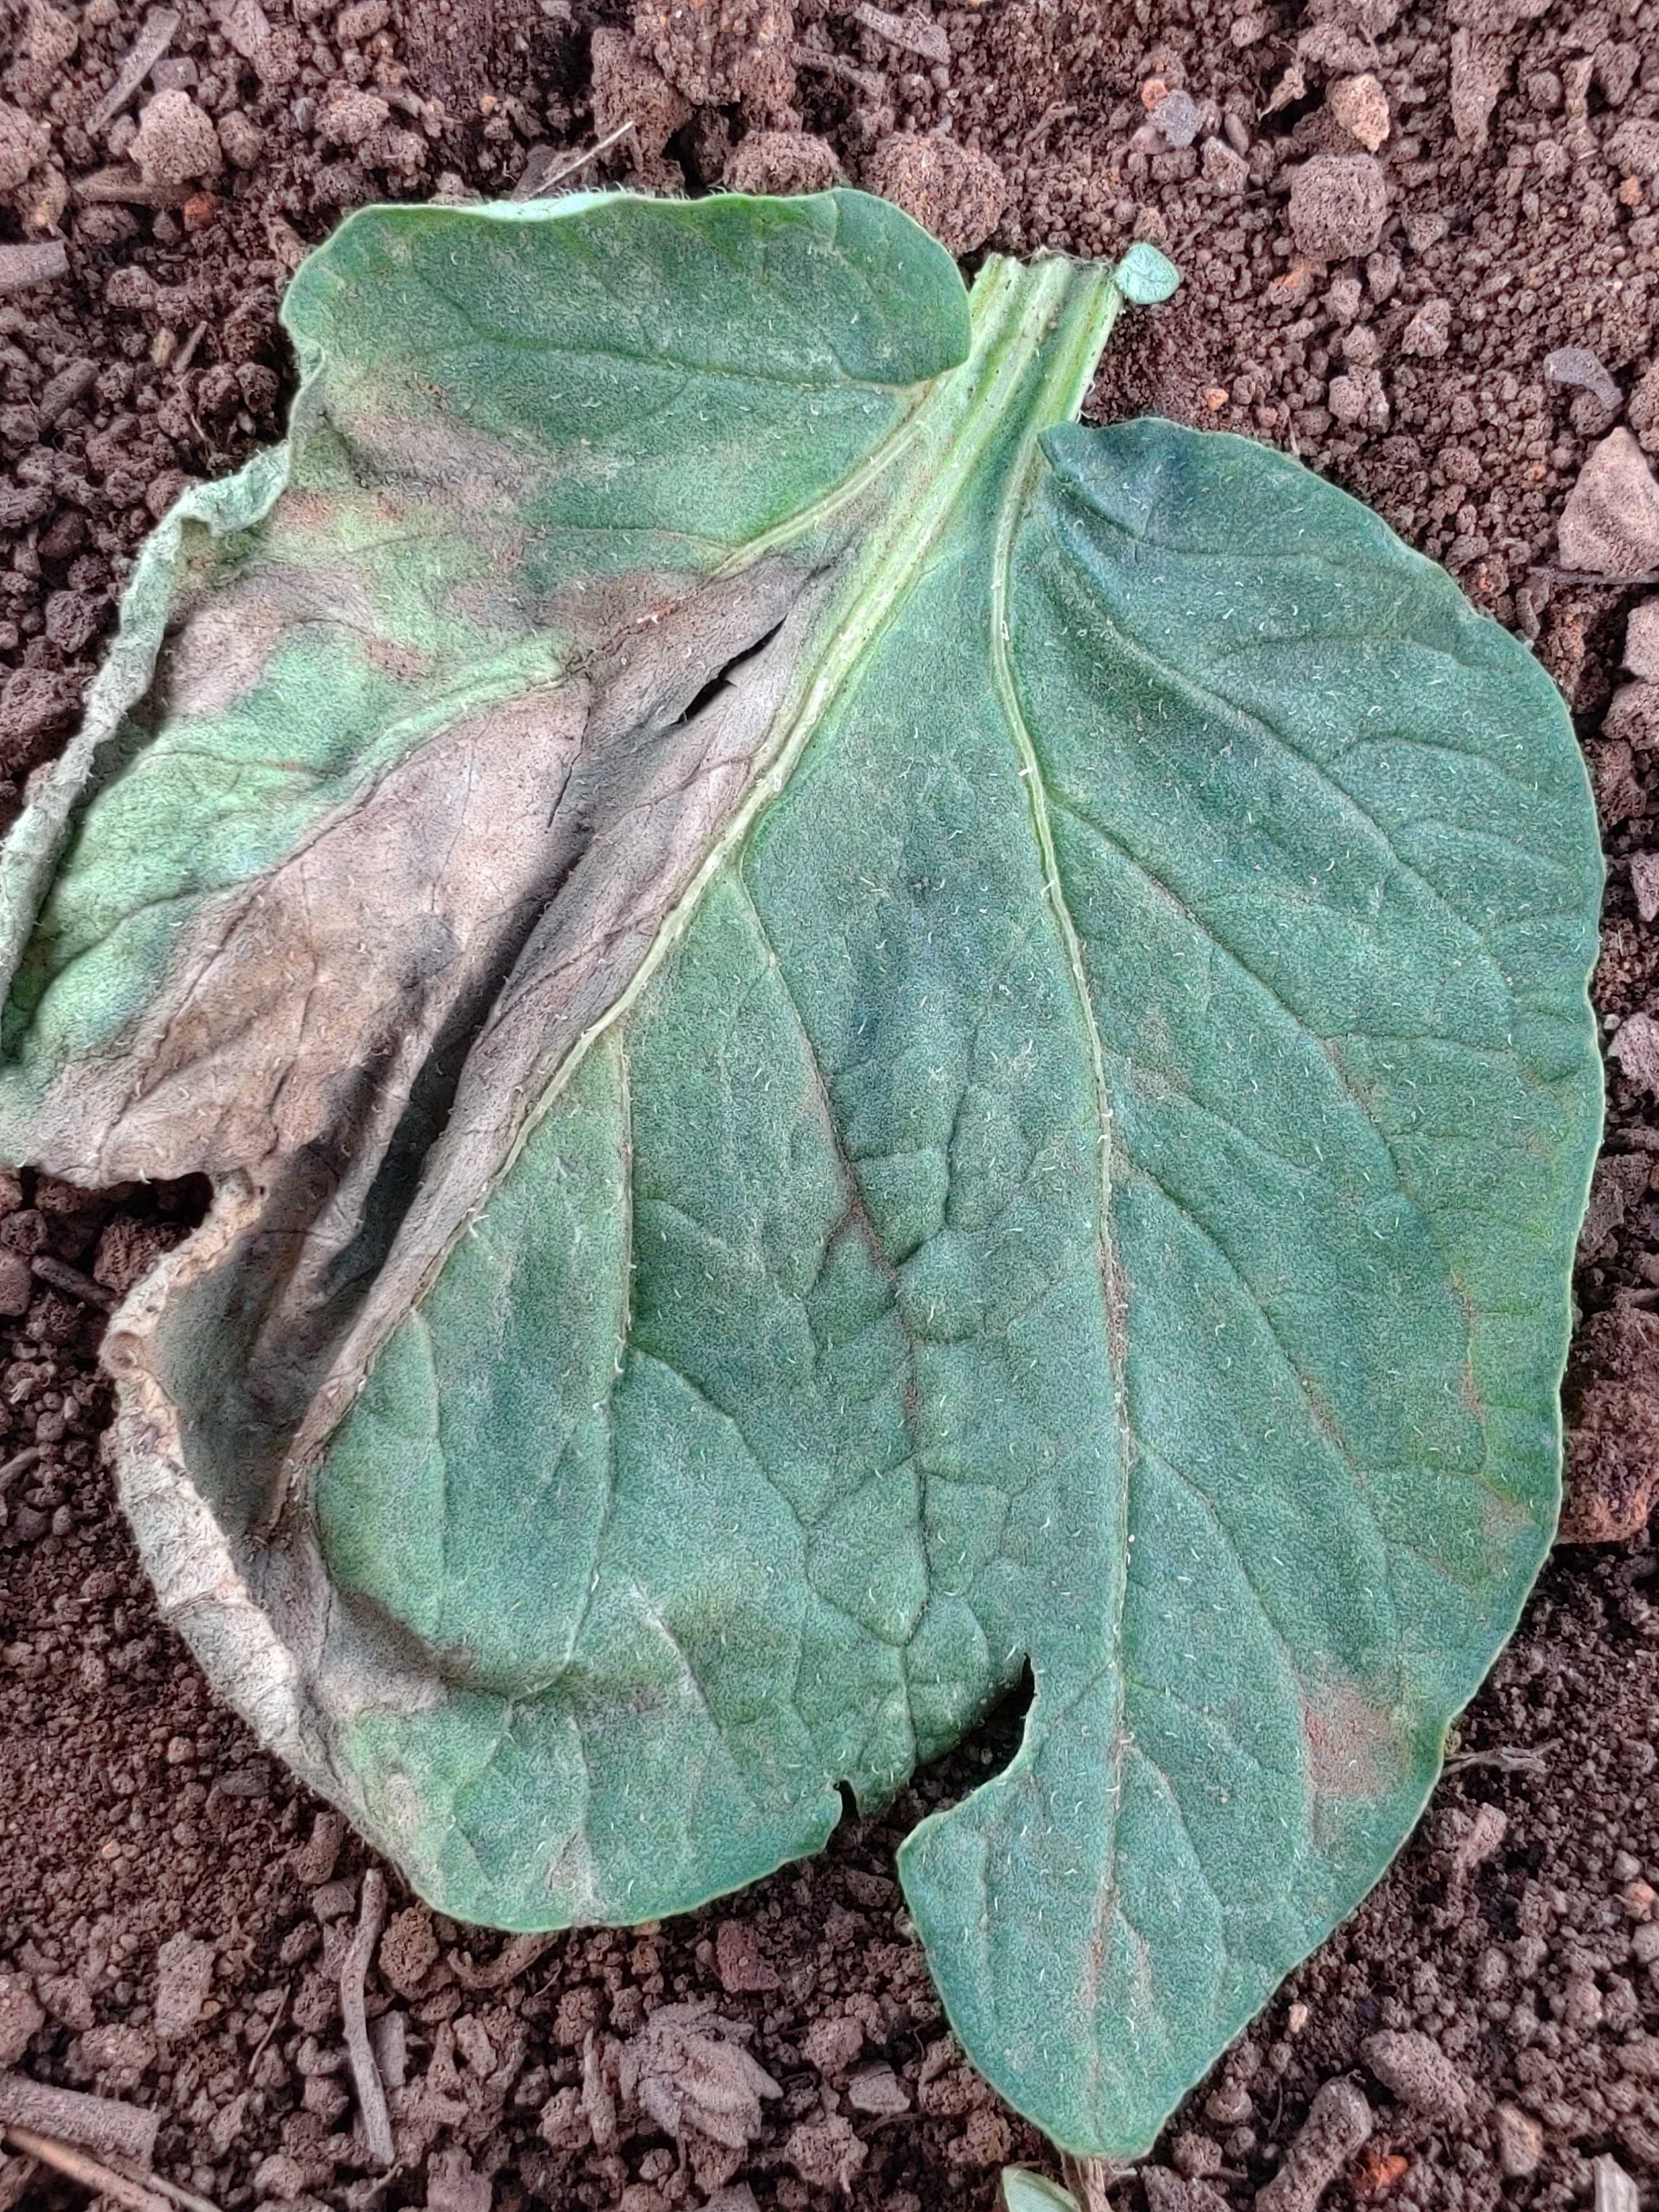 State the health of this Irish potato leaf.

early blight
